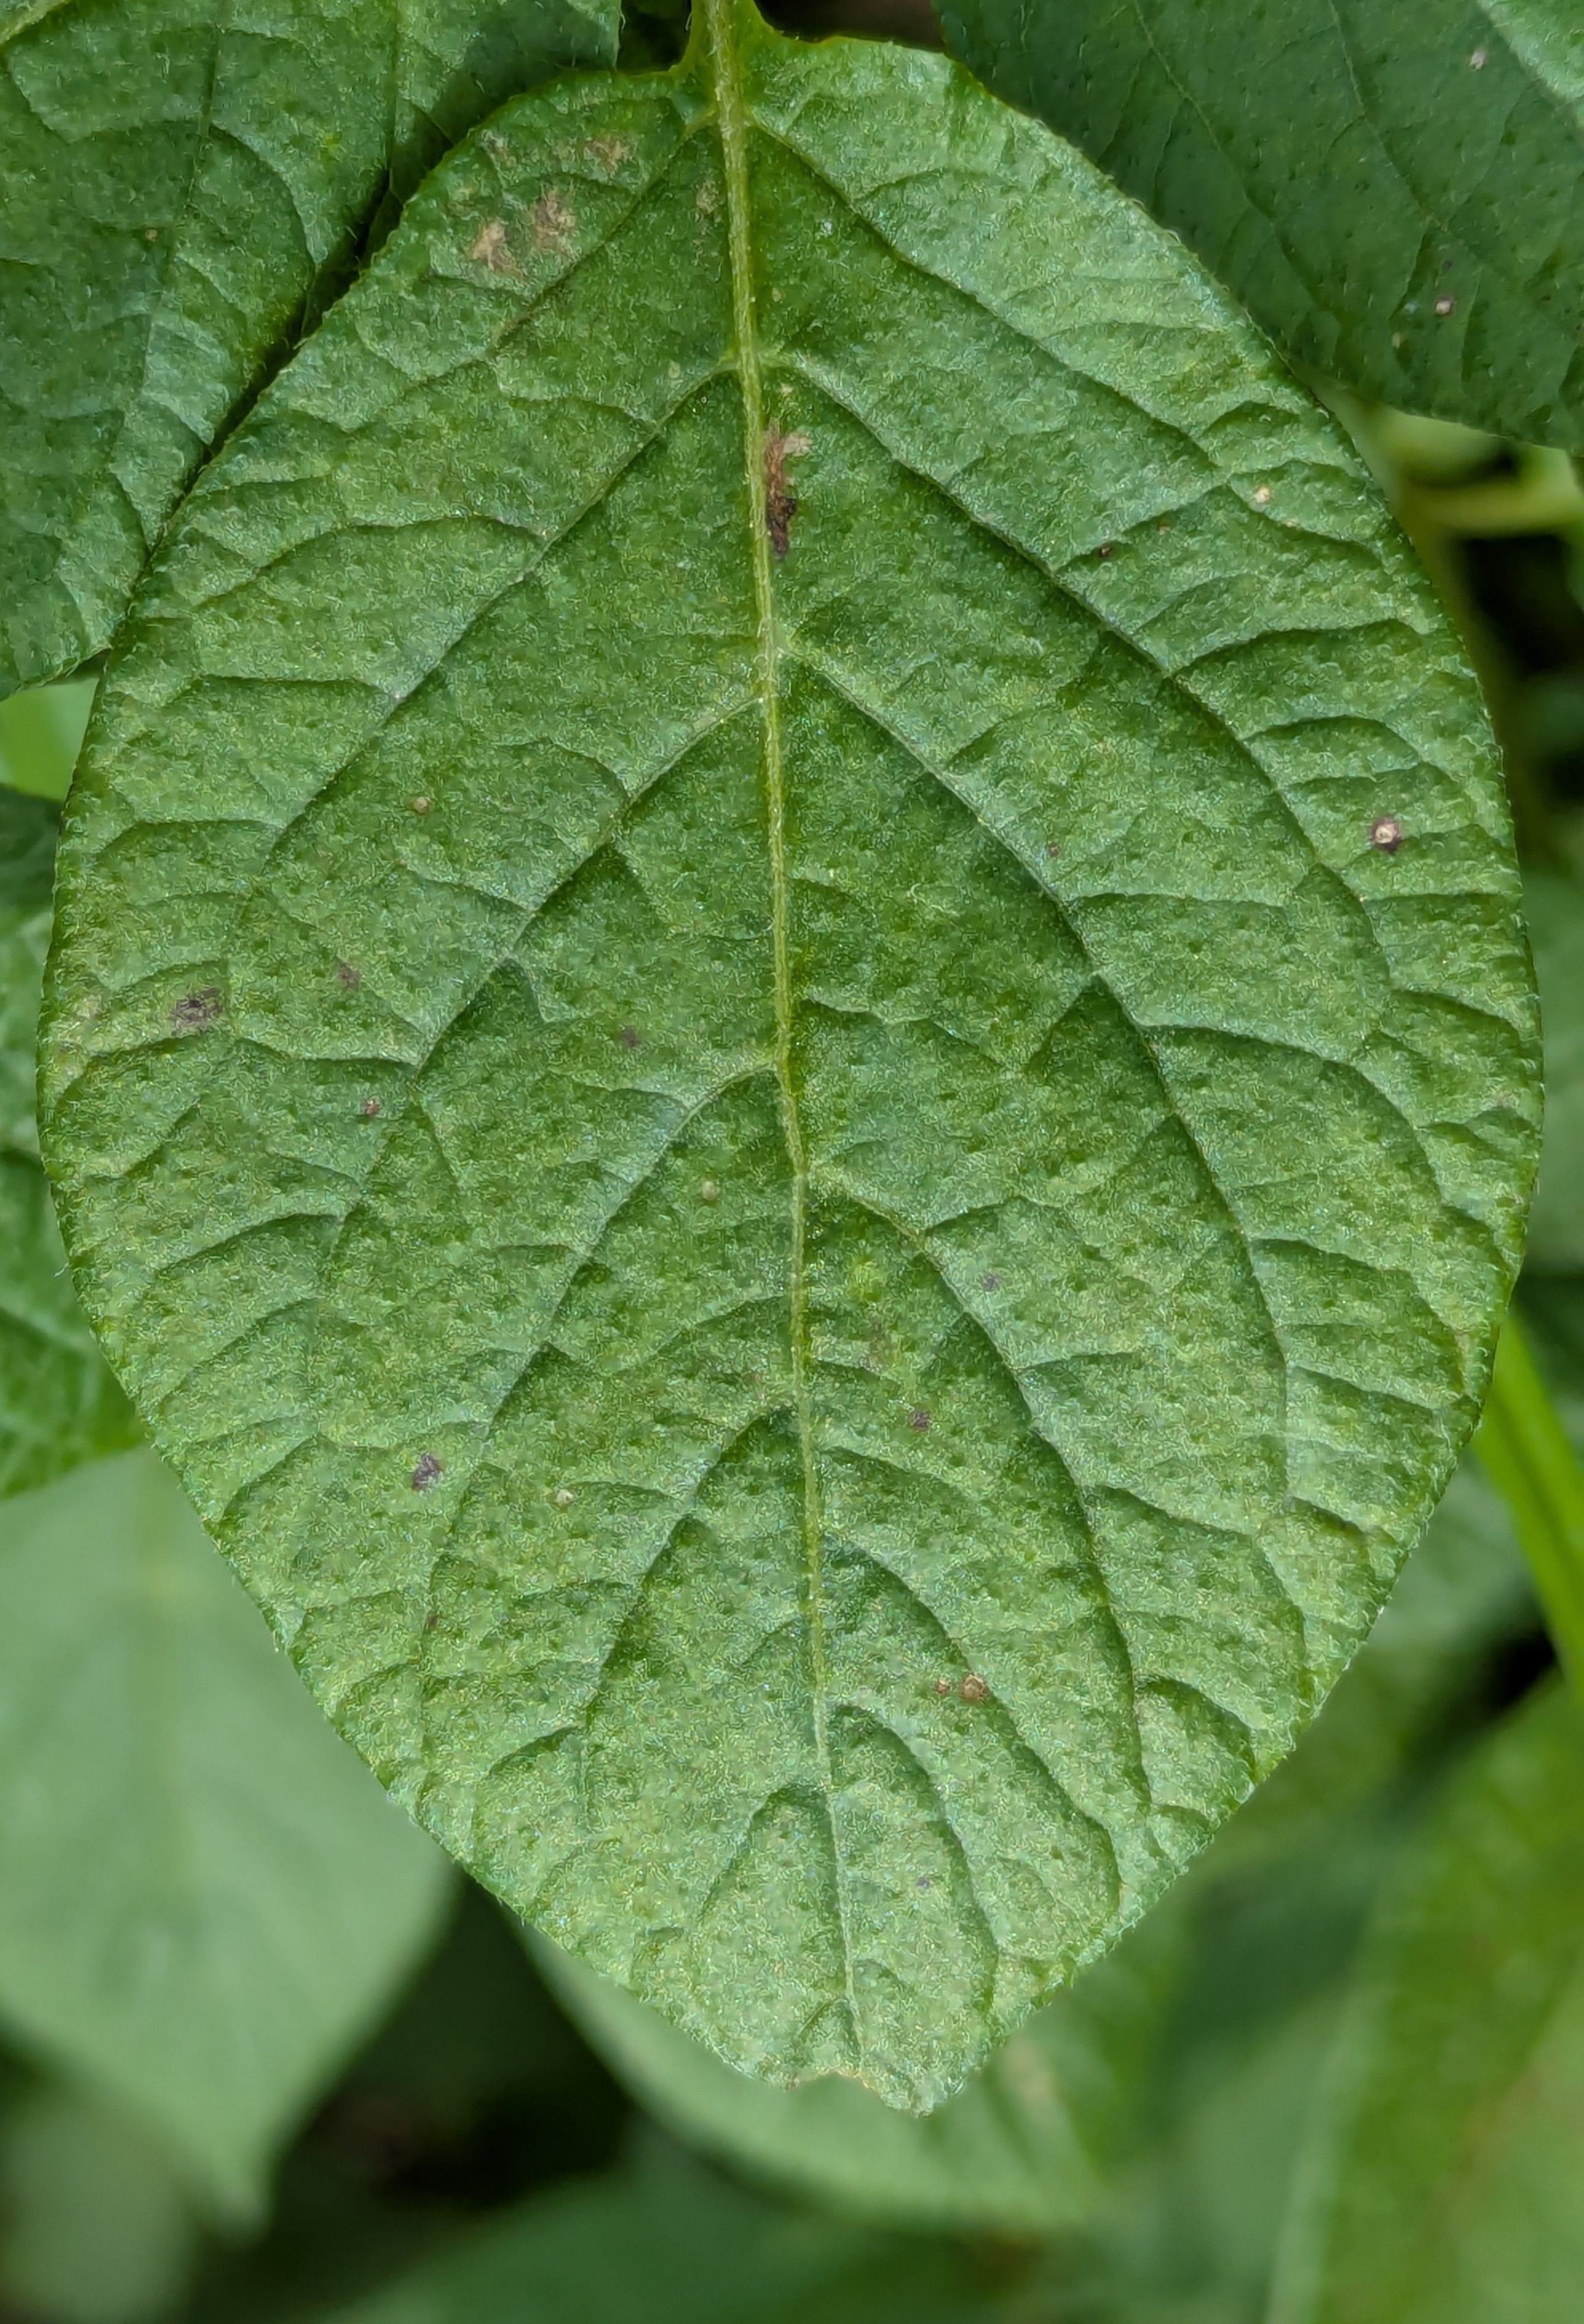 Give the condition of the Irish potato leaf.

healthy
